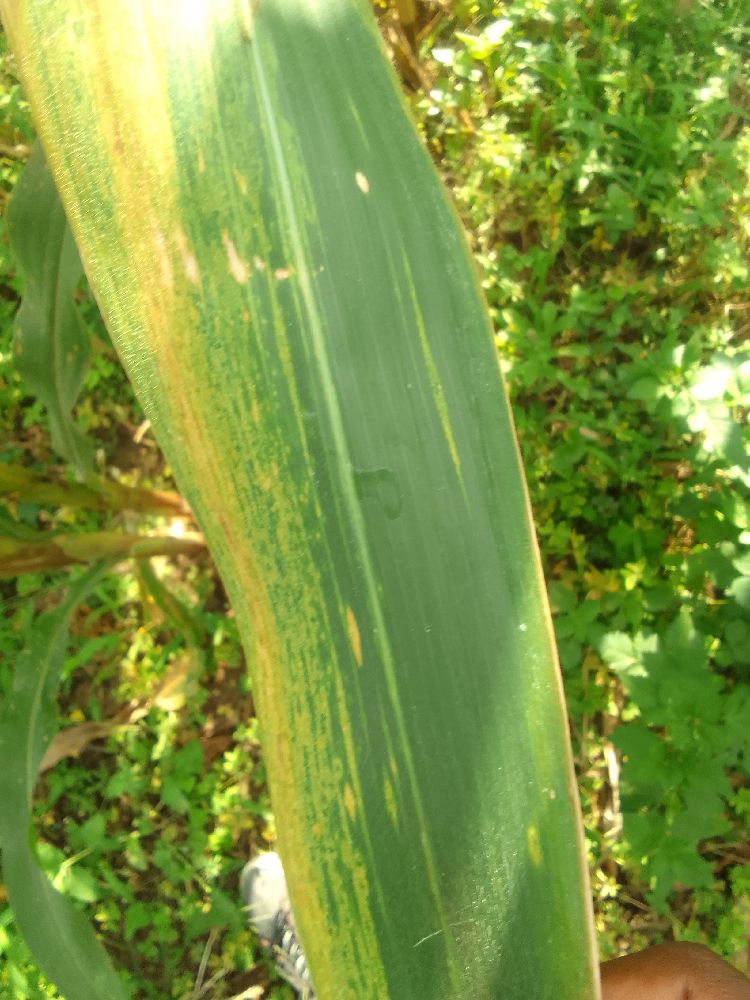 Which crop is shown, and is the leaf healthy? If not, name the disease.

maize, maize lethal necrosis
